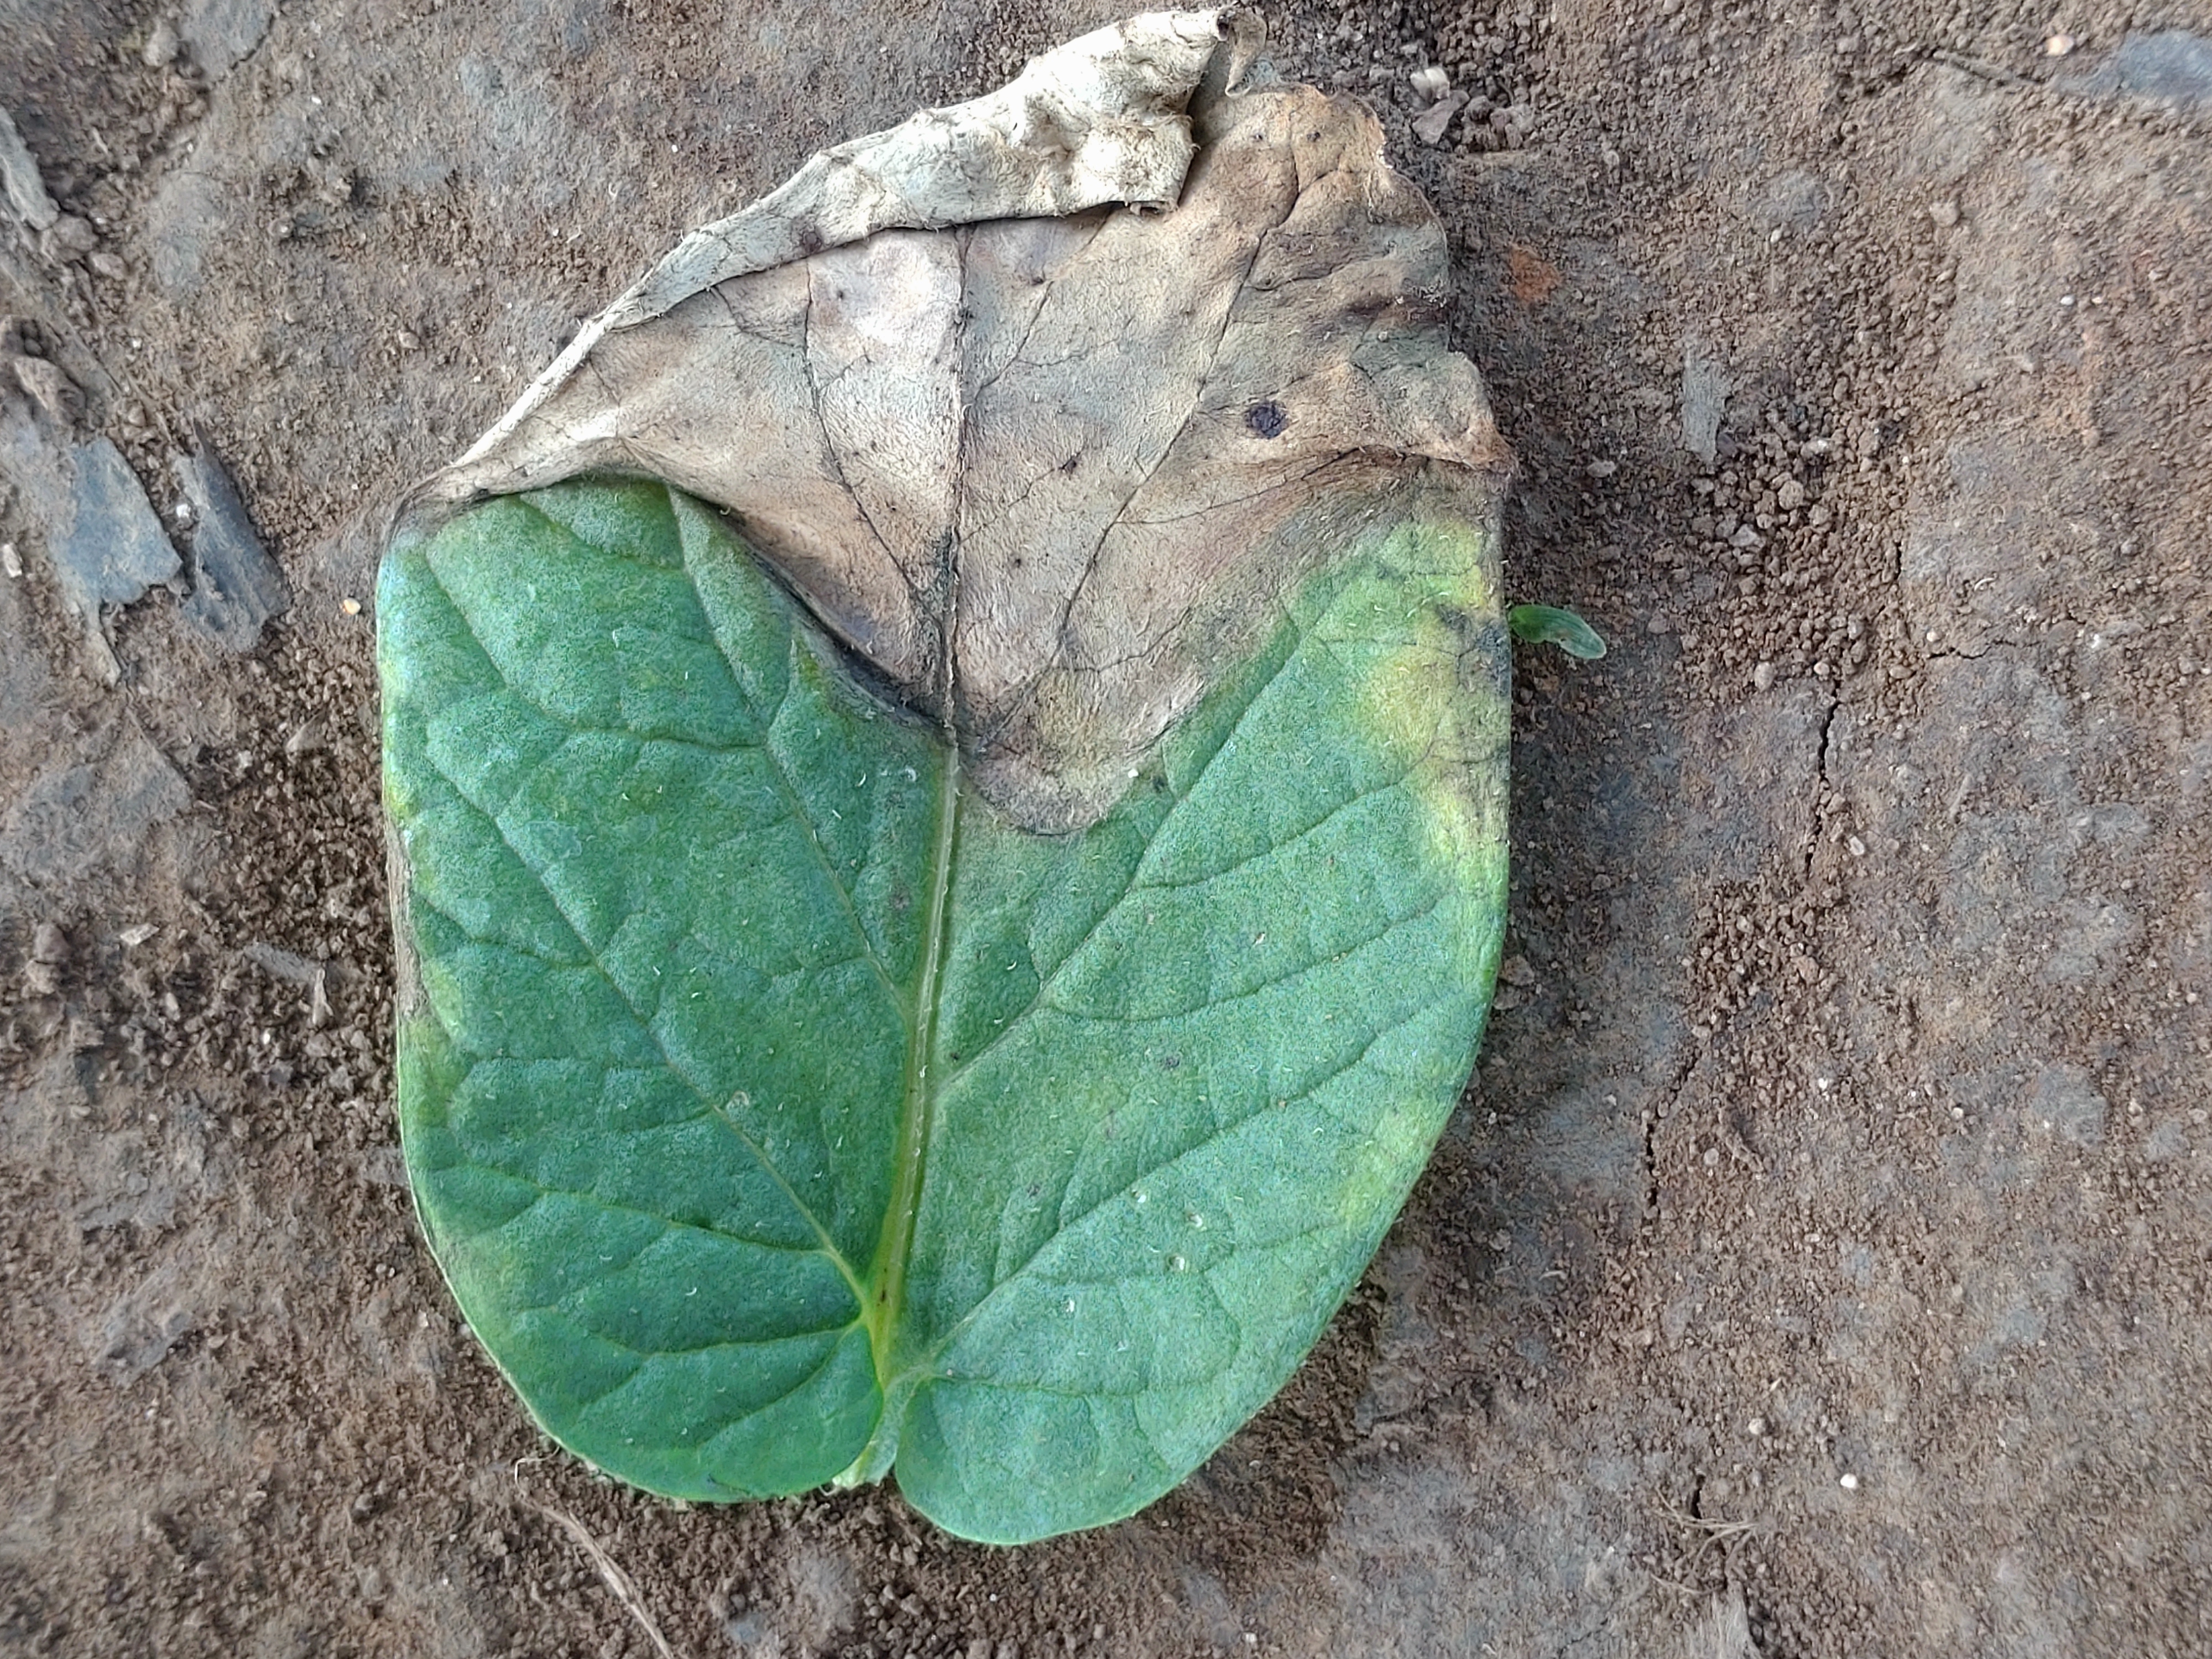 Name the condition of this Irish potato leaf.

early blight
